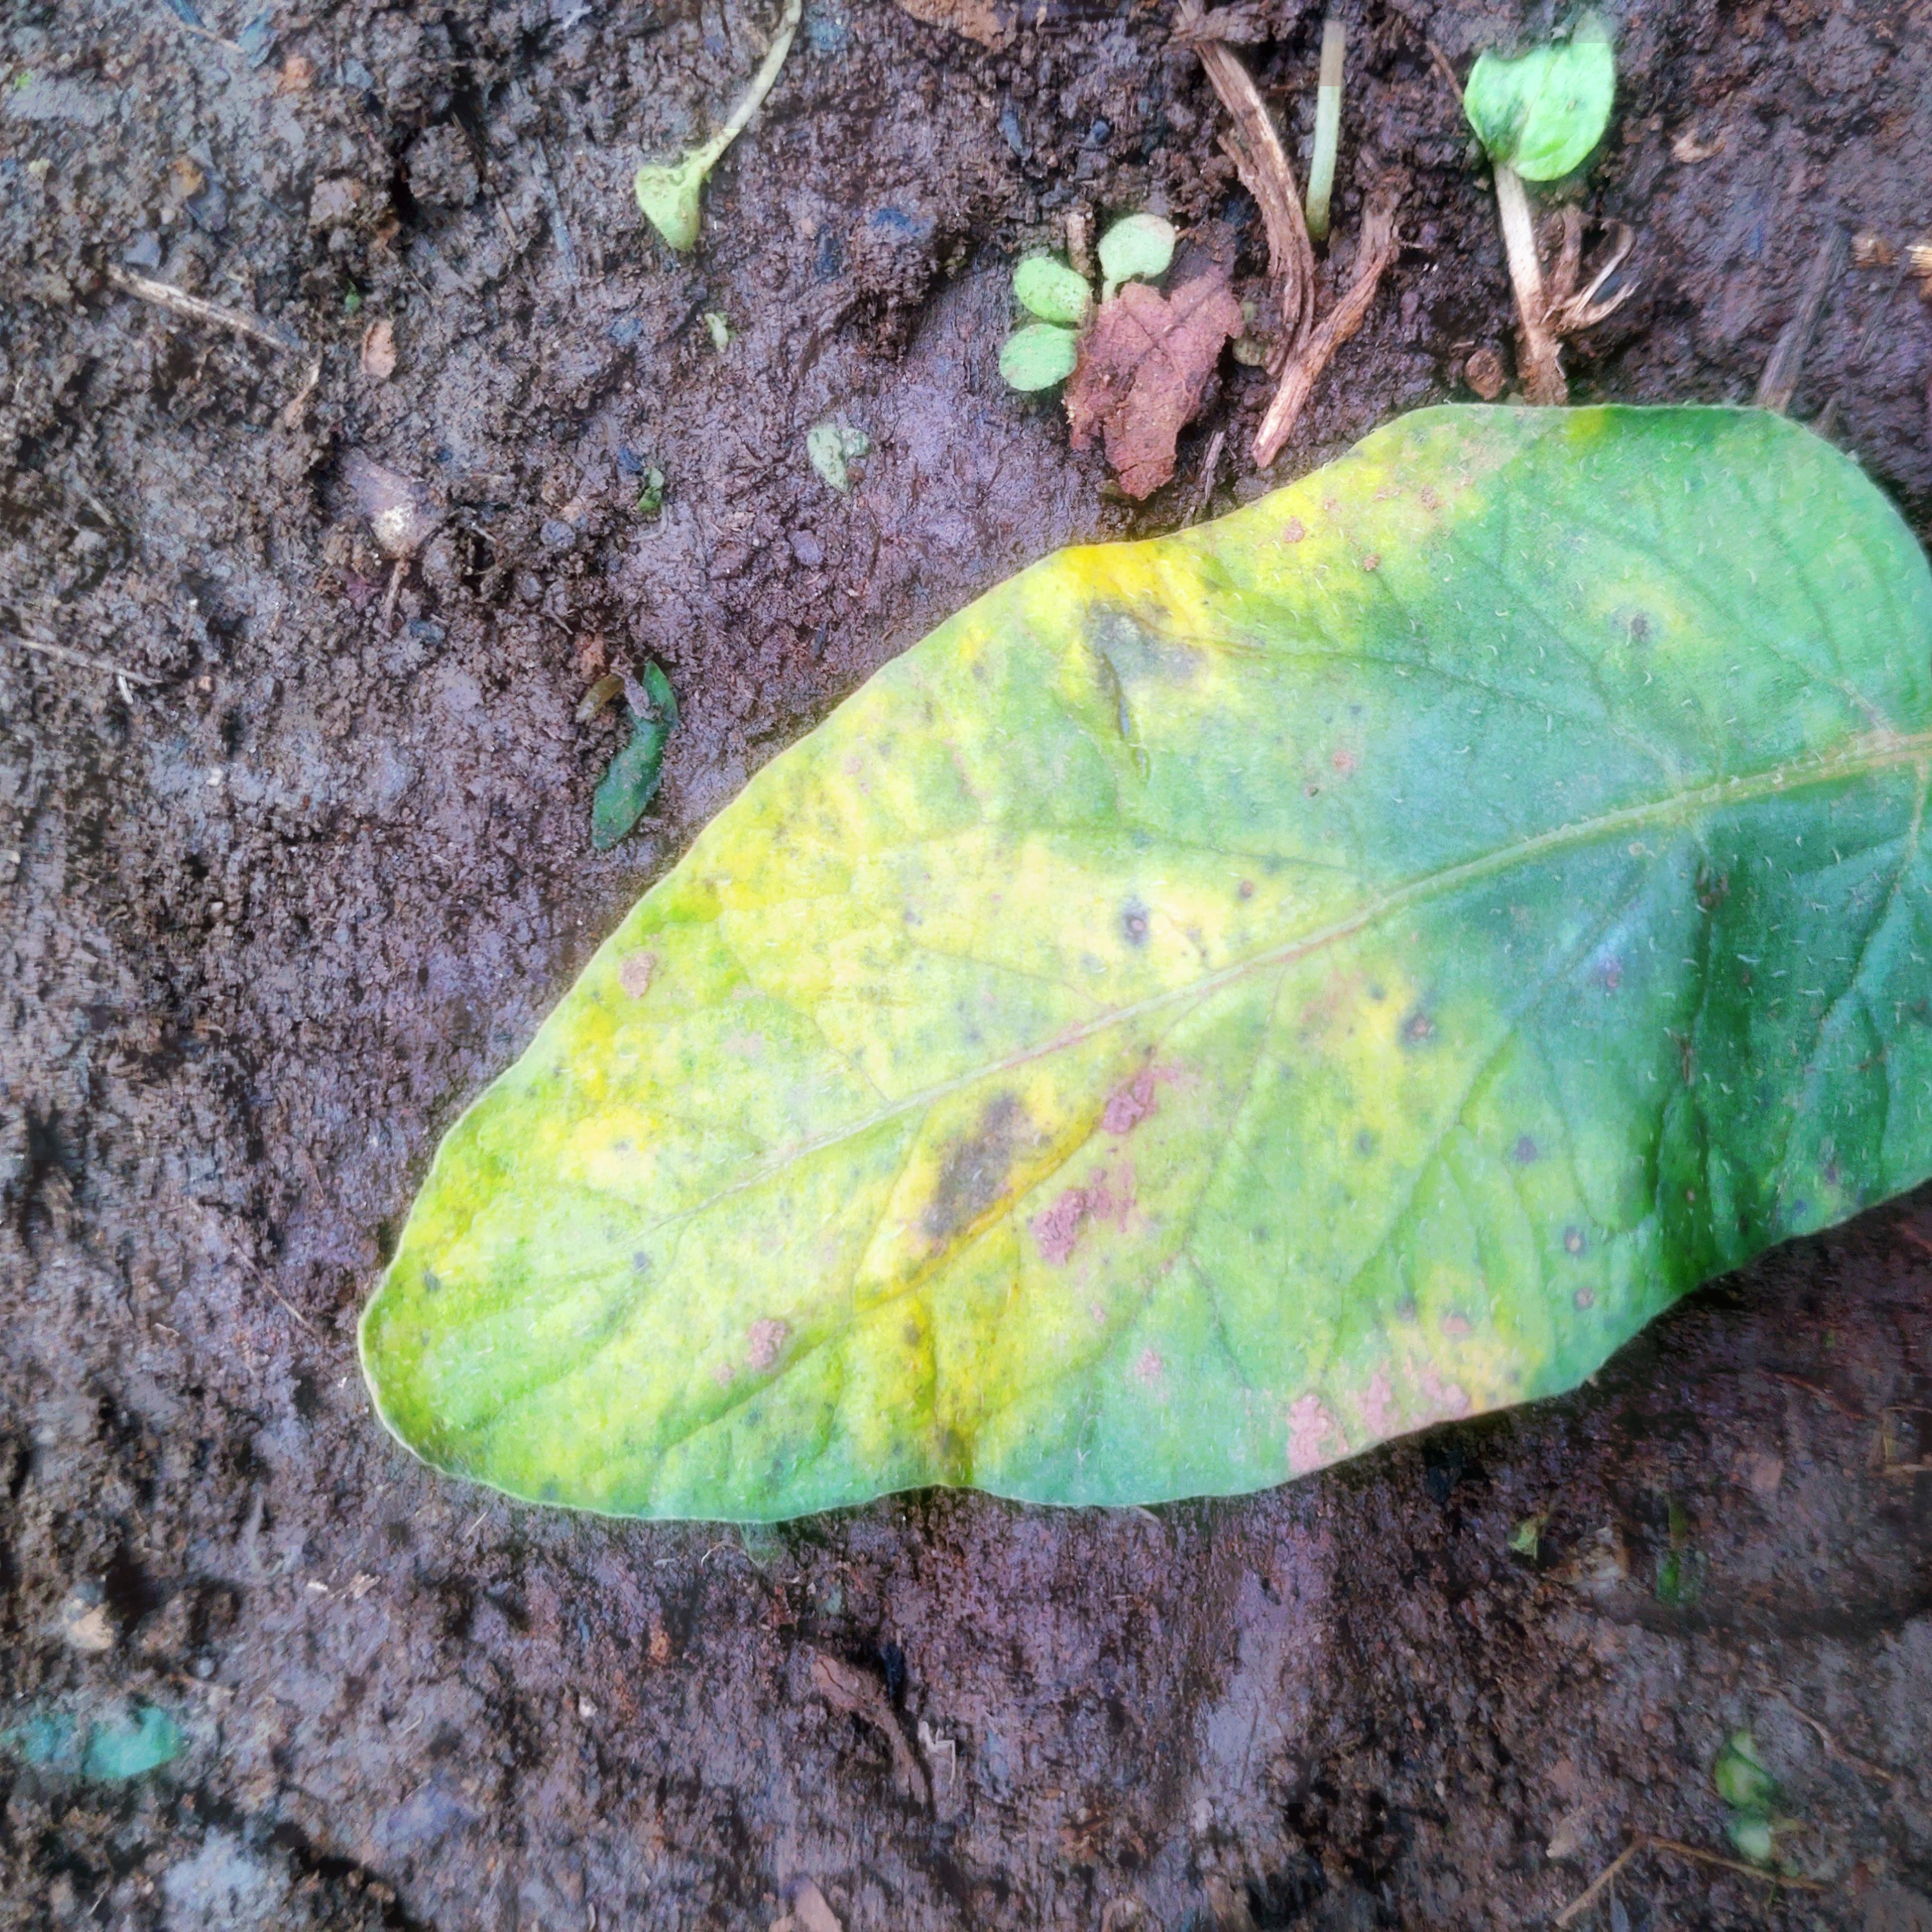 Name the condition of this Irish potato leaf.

late blight
